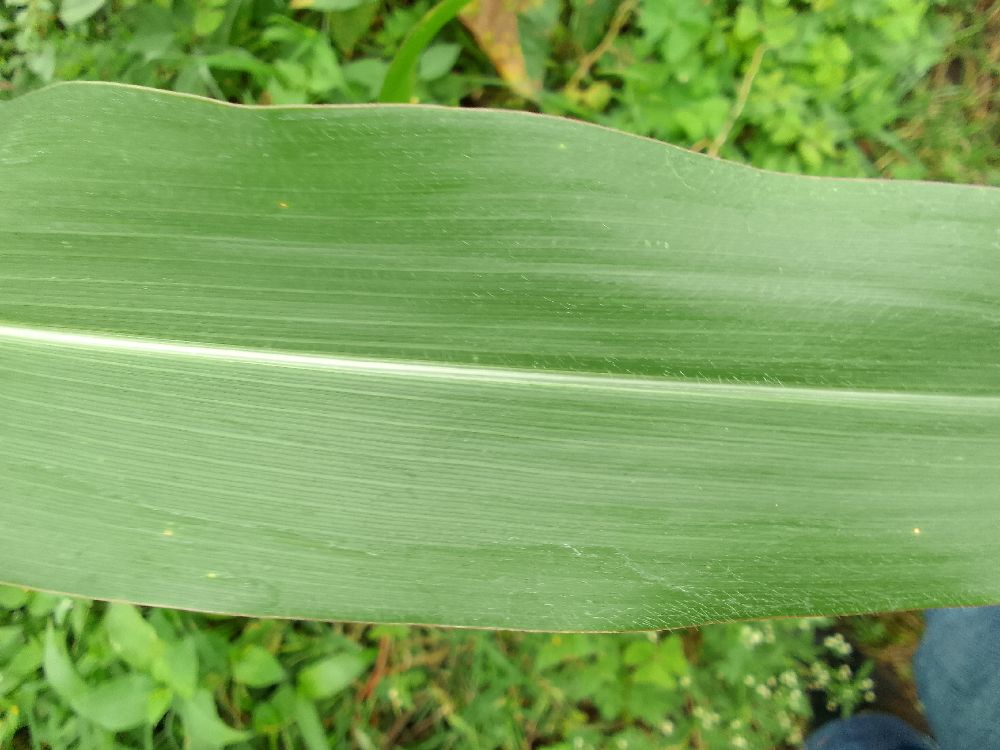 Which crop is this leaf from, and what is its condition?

maize, healthy
